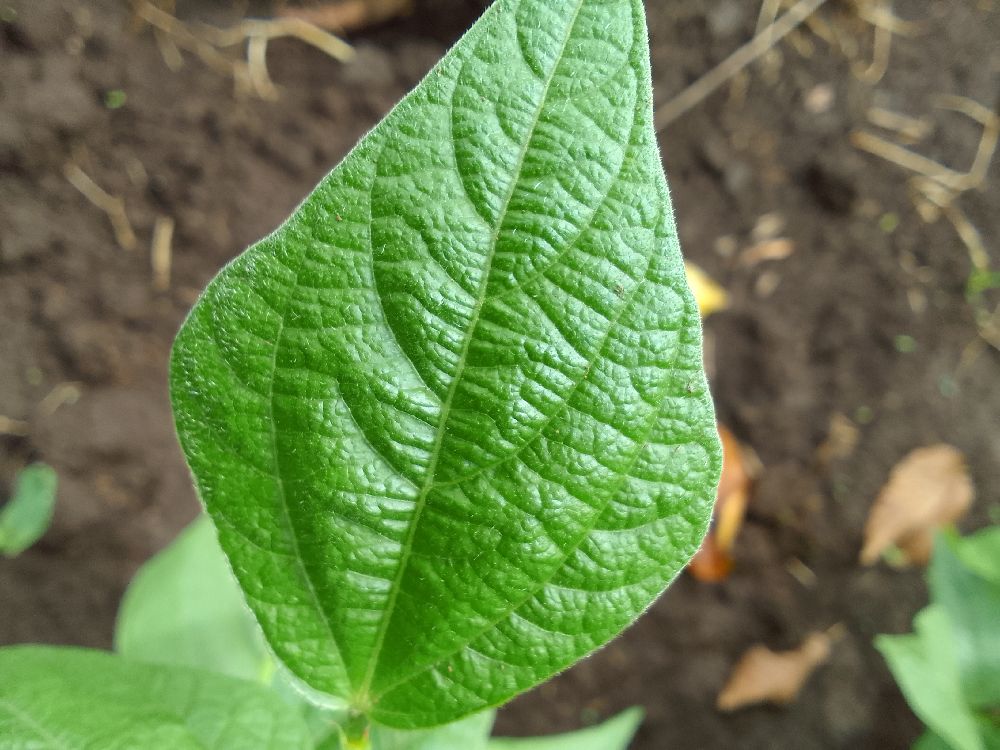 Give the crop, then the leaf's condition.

common bean, healthy
